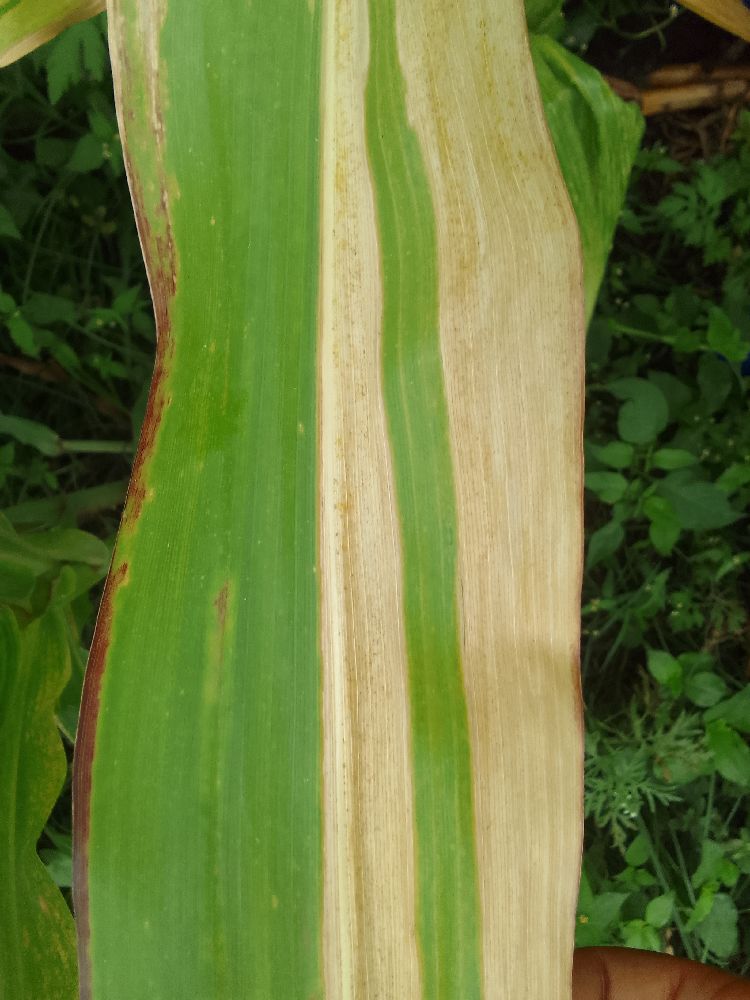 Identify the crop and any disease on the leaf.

maize, maize lethal necrosis
